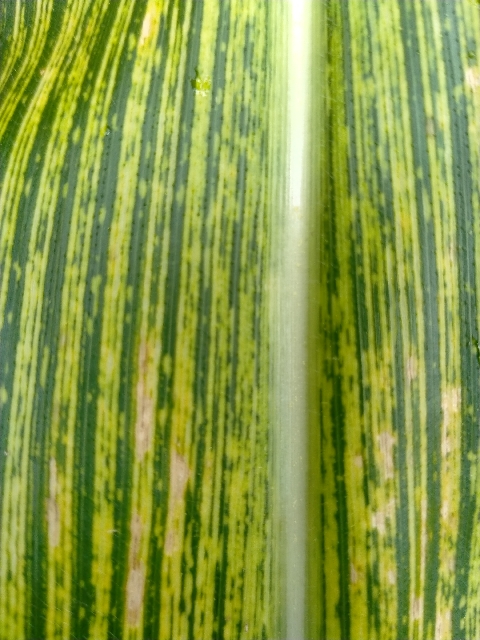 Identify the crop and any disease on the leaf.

maize, maize streak virus
